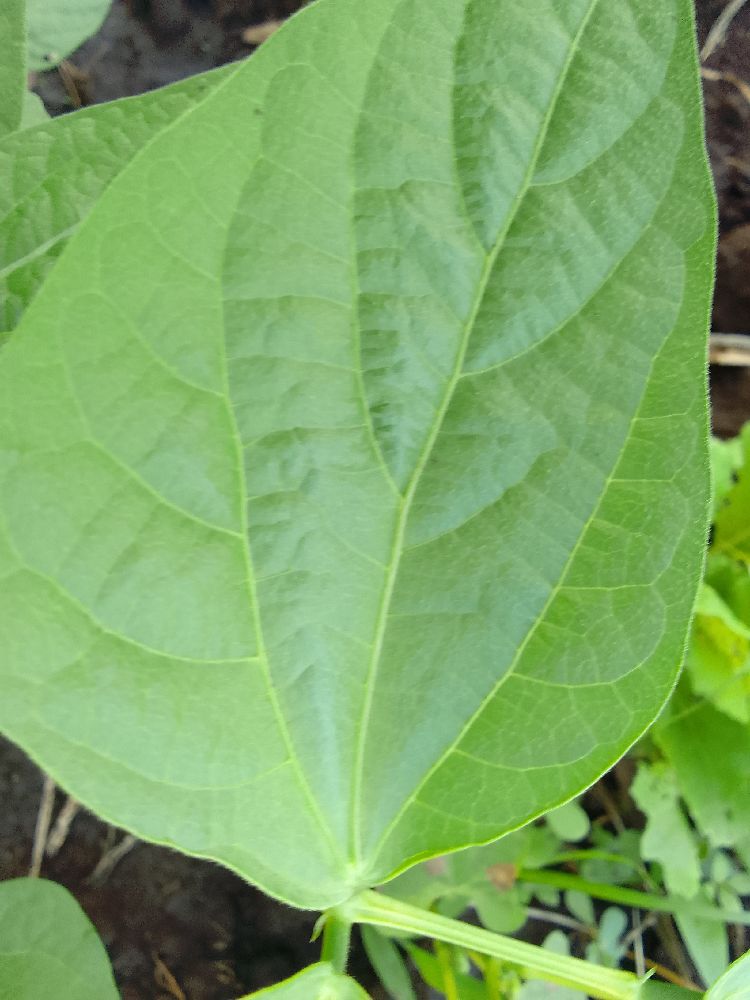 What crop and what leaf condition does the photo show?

common bean, healthy
